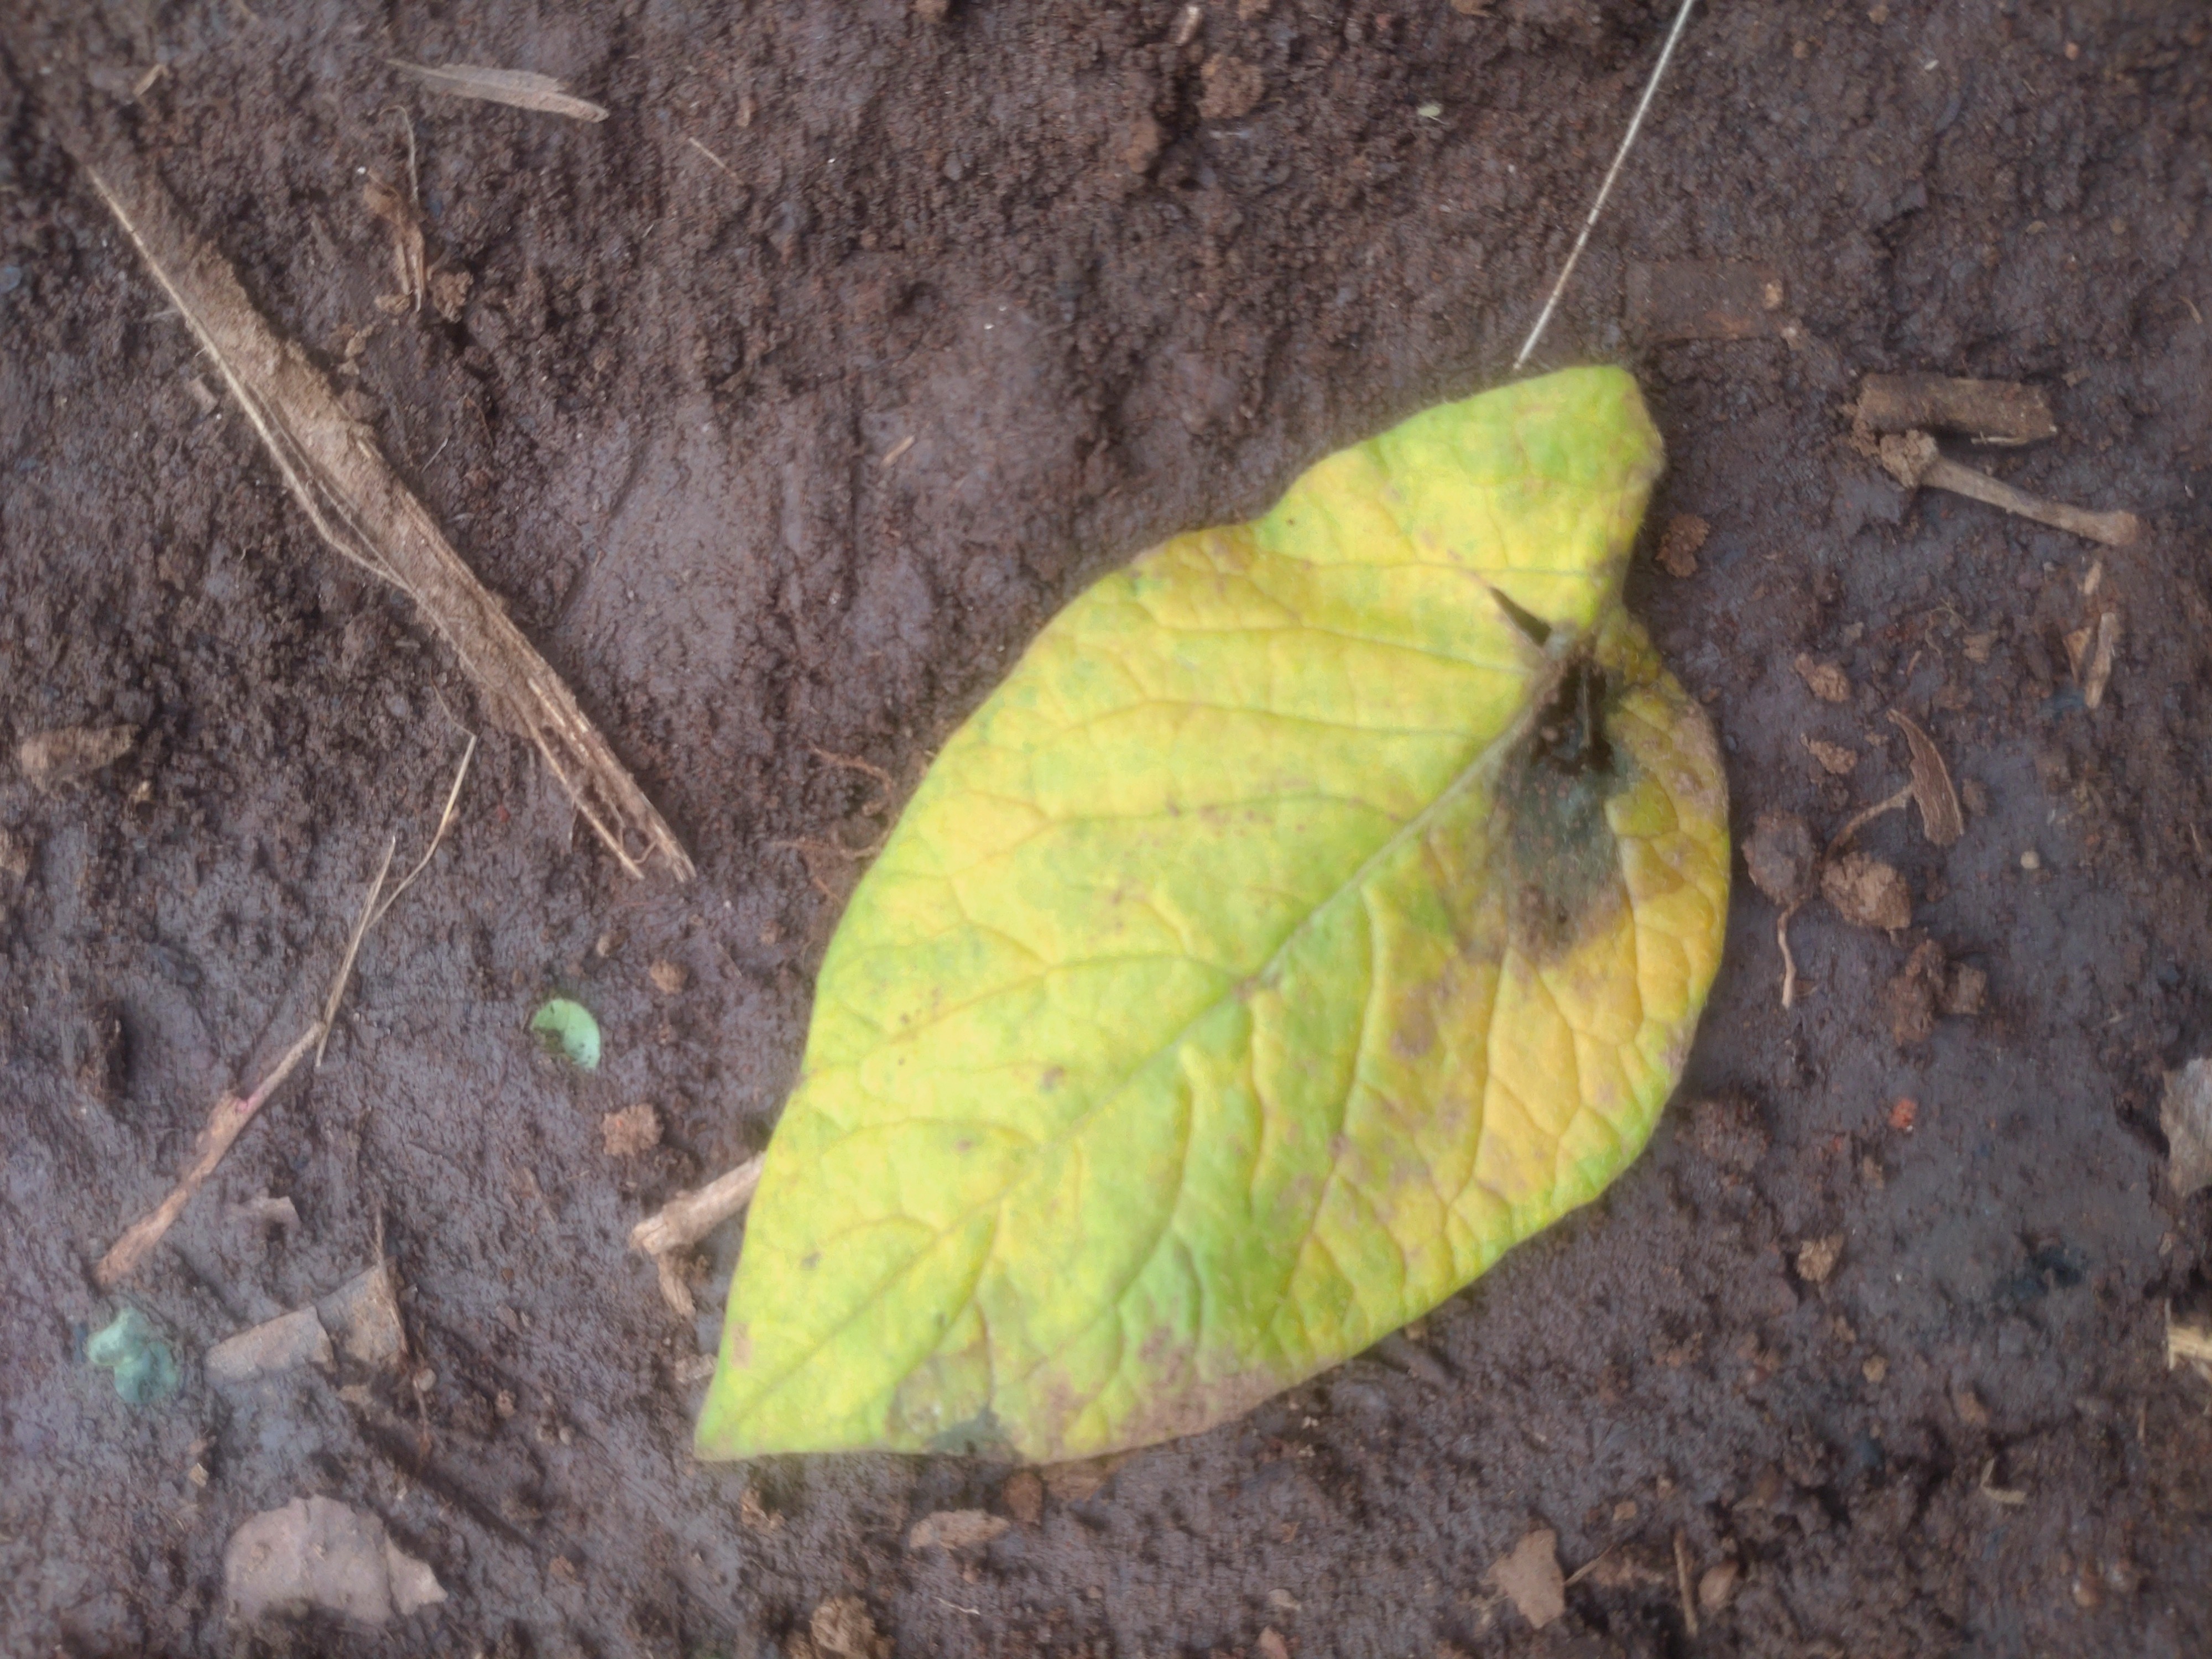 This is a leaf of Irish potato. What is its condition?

late blight
